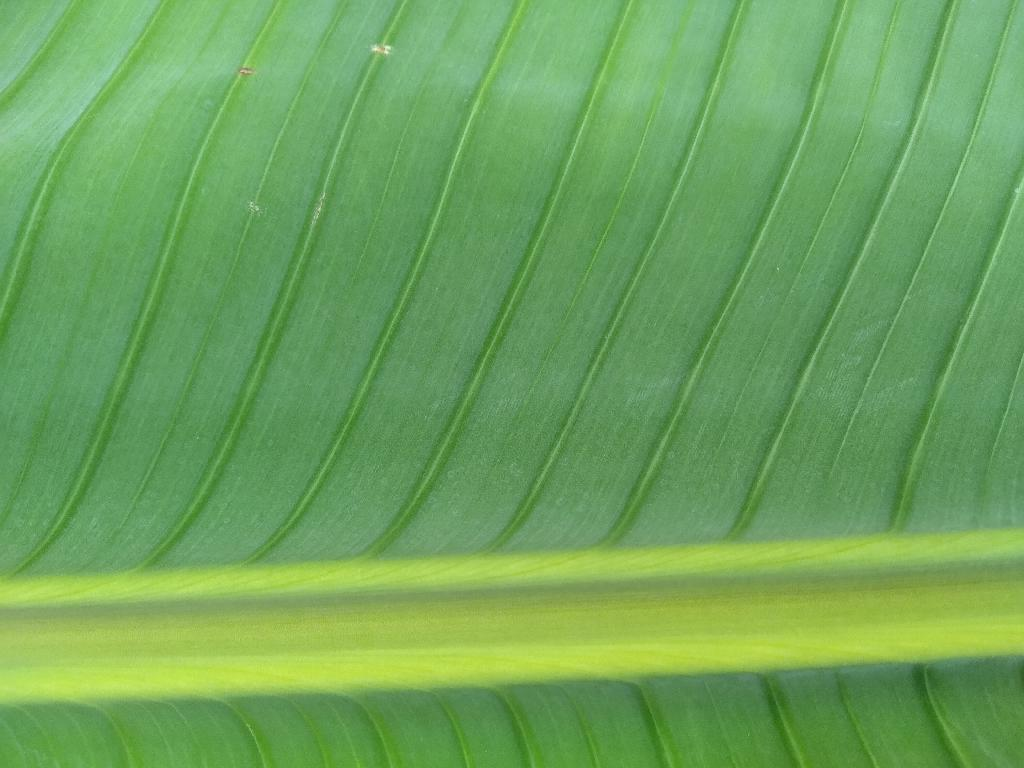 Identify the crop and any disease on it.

banana, healthy
